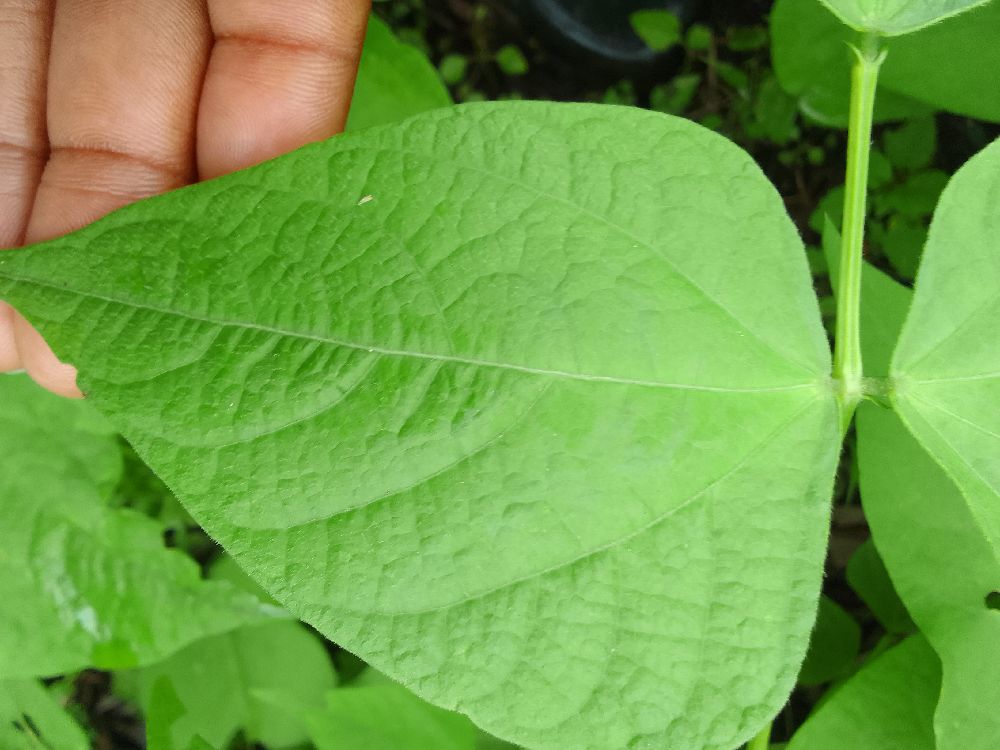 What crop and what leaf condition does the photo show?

common bean, healthy
